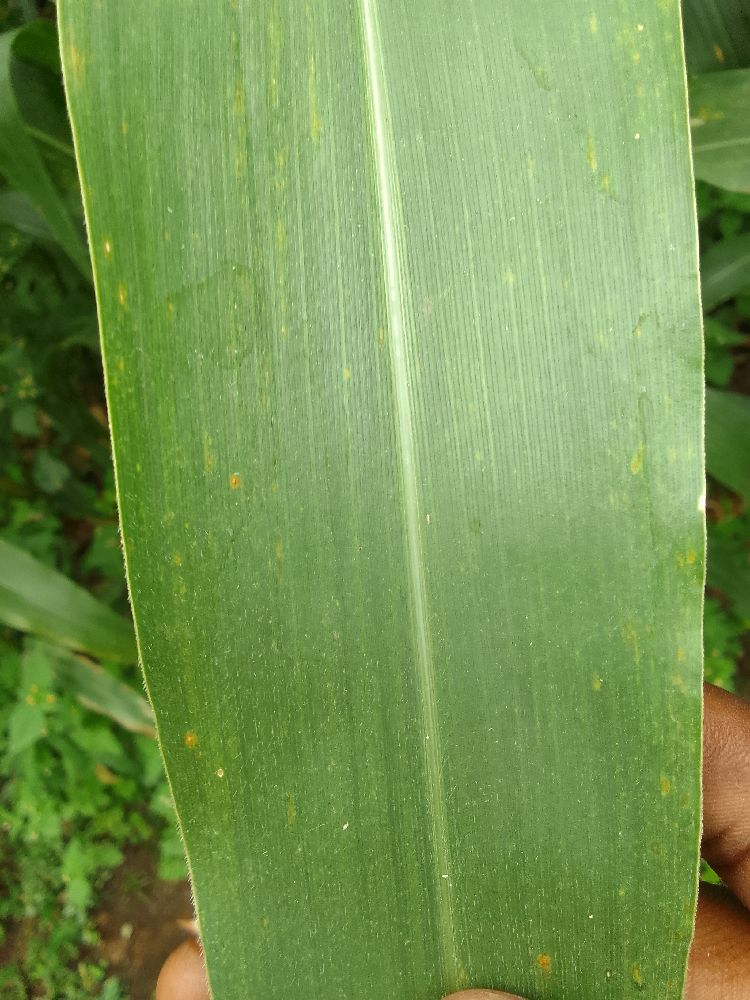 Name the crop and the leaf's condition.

maize, healthy
